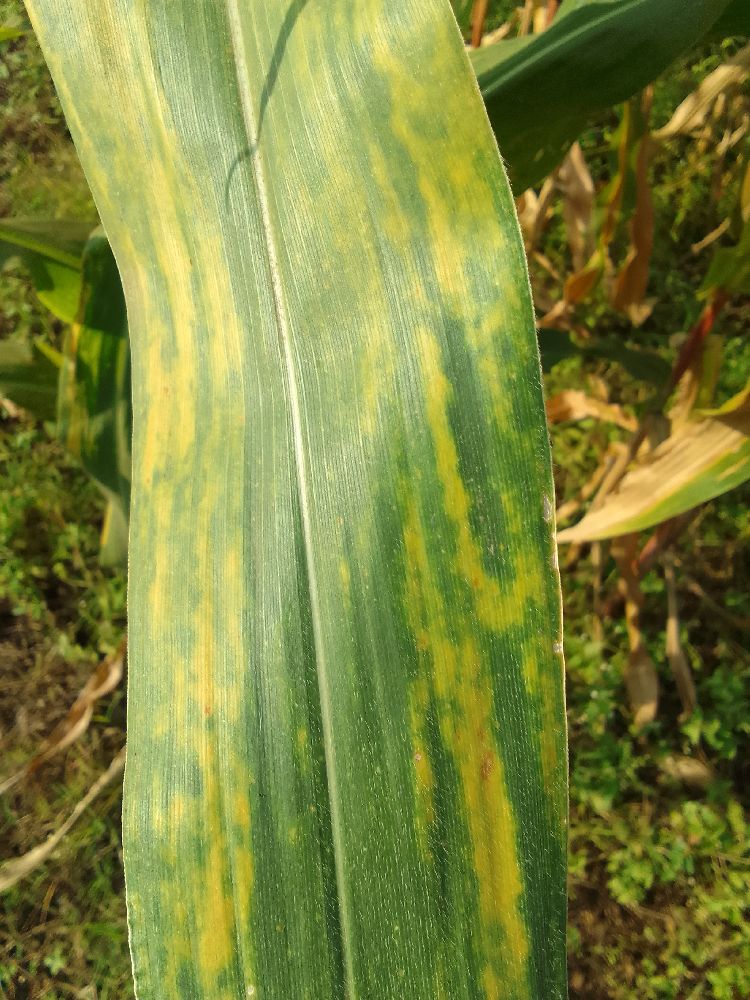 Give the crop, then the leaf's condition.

maize, maize lethal necrosis
